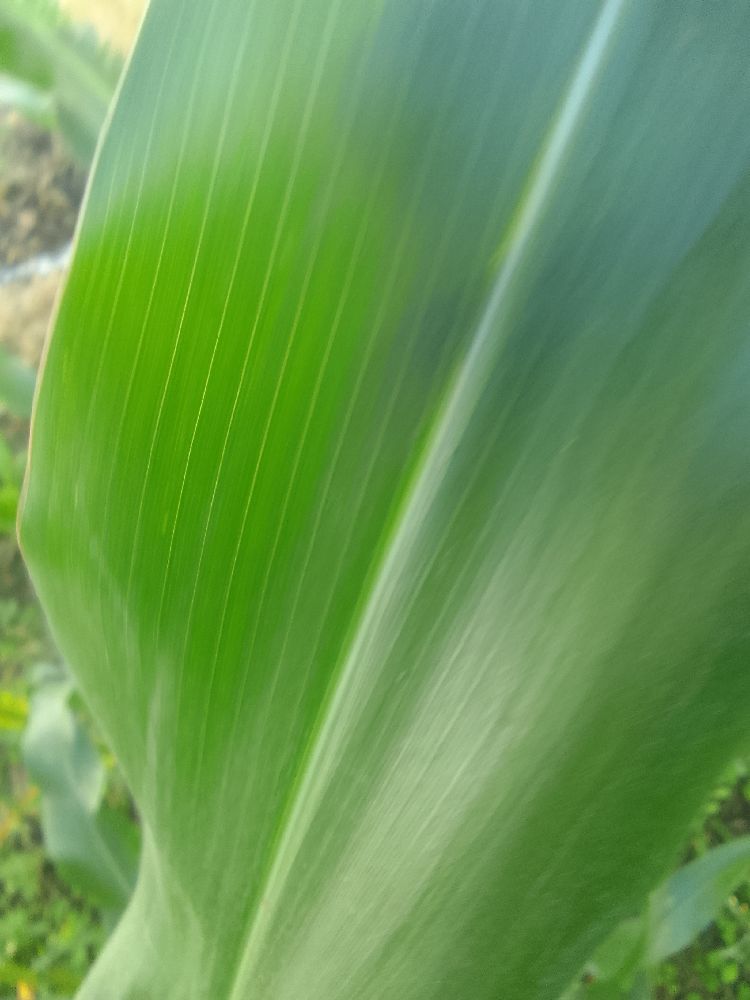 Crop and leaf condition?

maize, healthy
